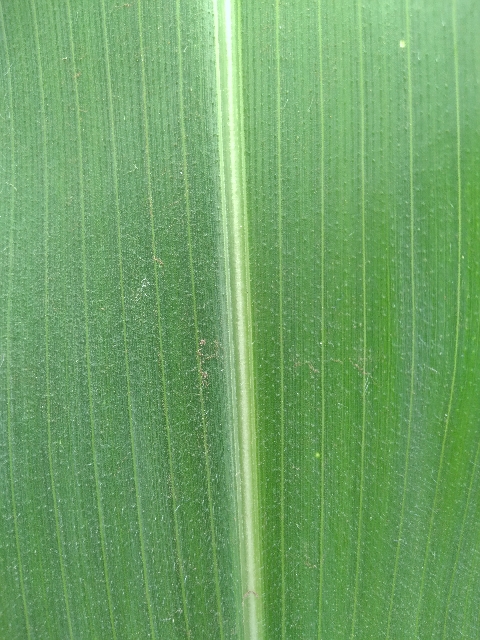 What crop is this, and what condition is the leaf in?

maize, healthy
